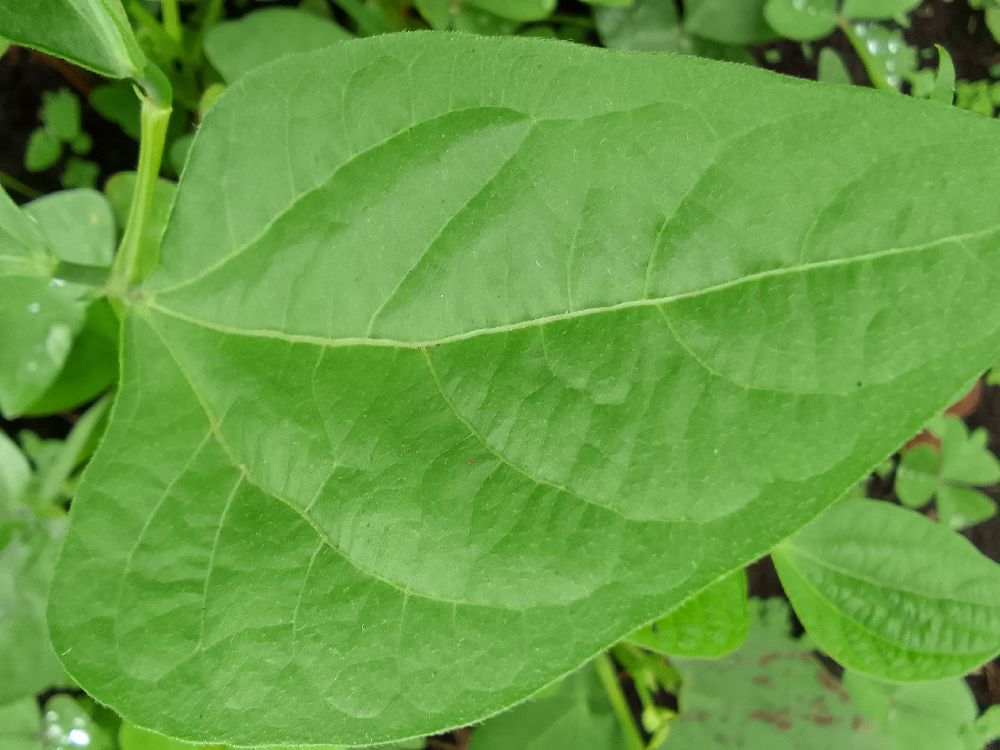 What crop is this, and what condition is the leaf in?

common bean, healthy
